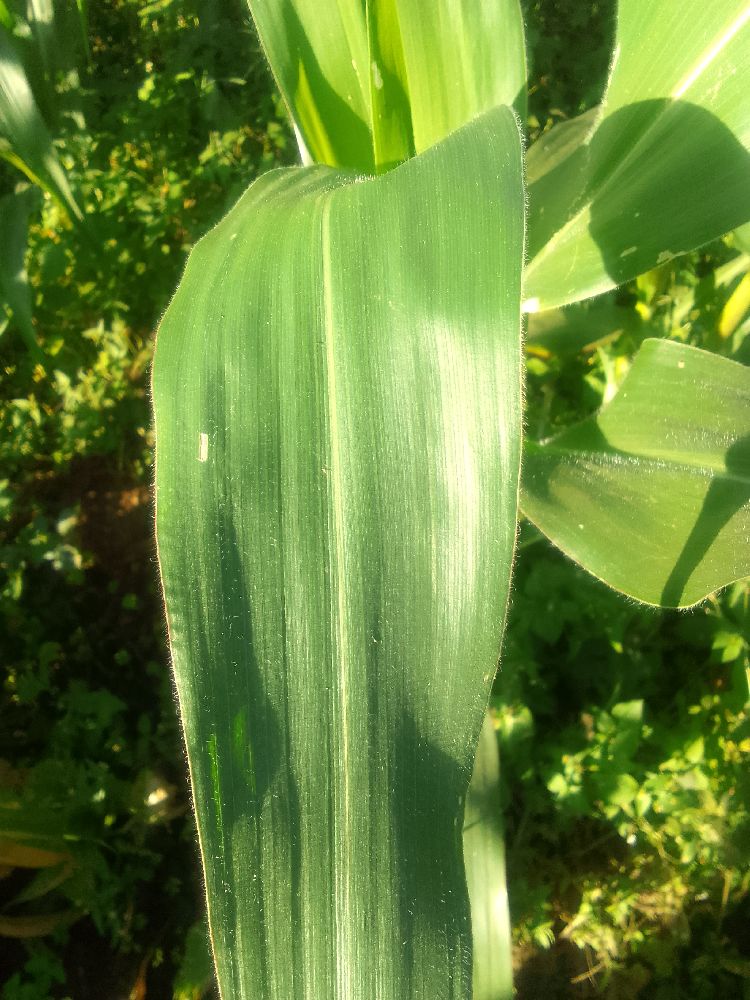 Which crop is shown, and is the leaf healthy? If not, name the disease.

maize, healthy
